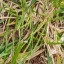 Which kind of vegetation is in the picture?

grass
